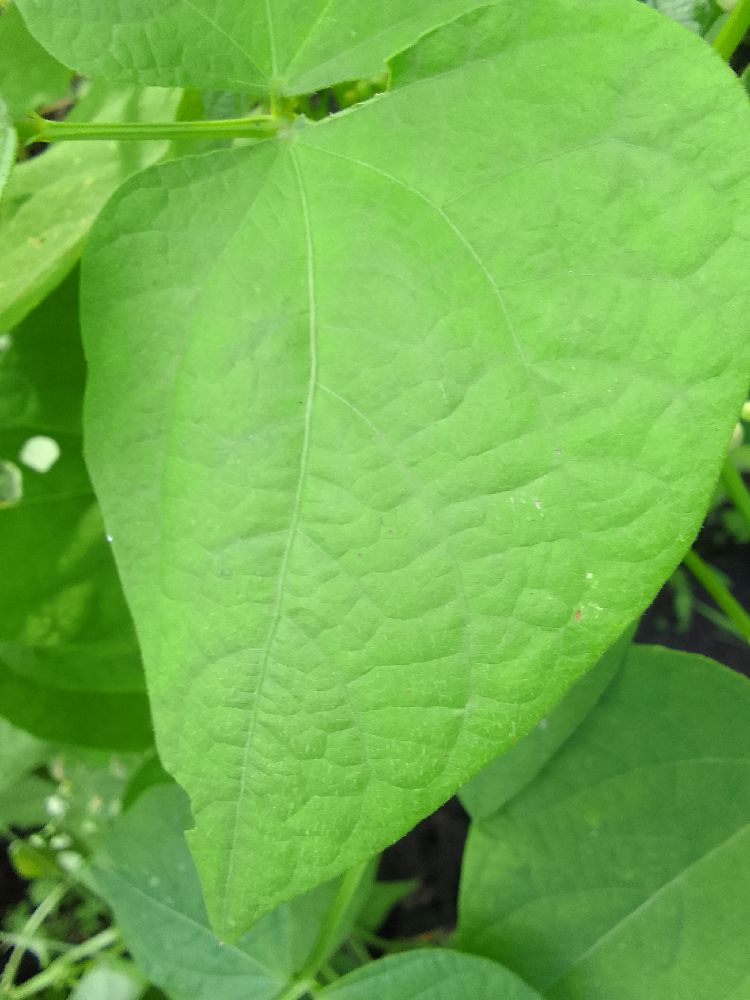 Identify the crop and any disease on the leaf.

common bean, healthy
